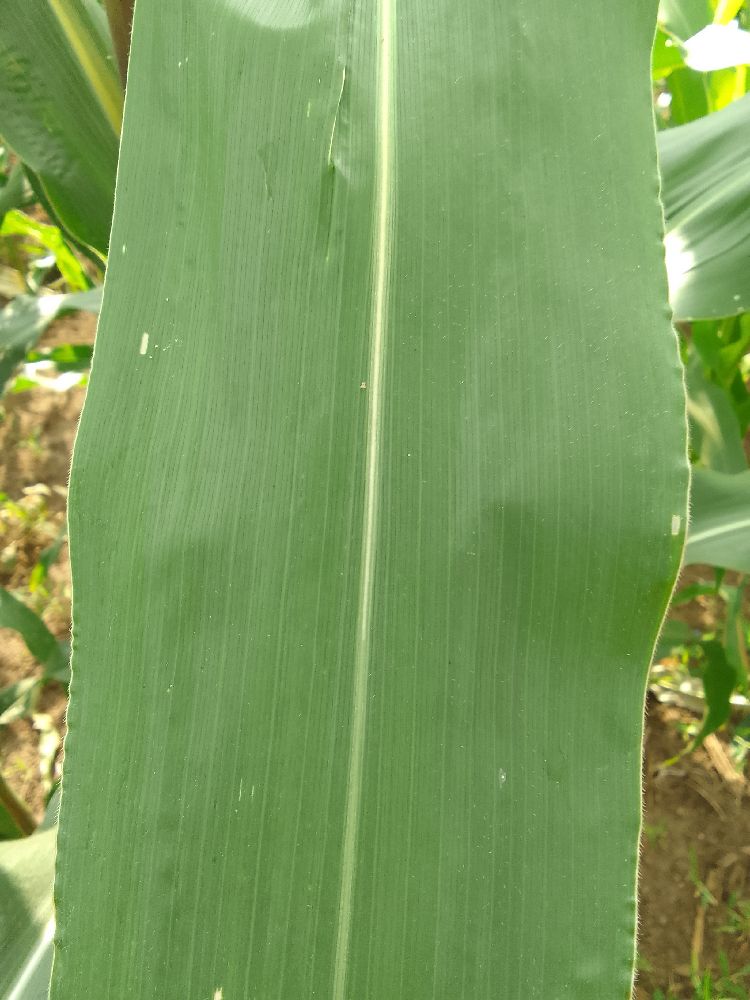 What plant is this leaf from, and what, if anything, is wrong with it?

maize, healthy
